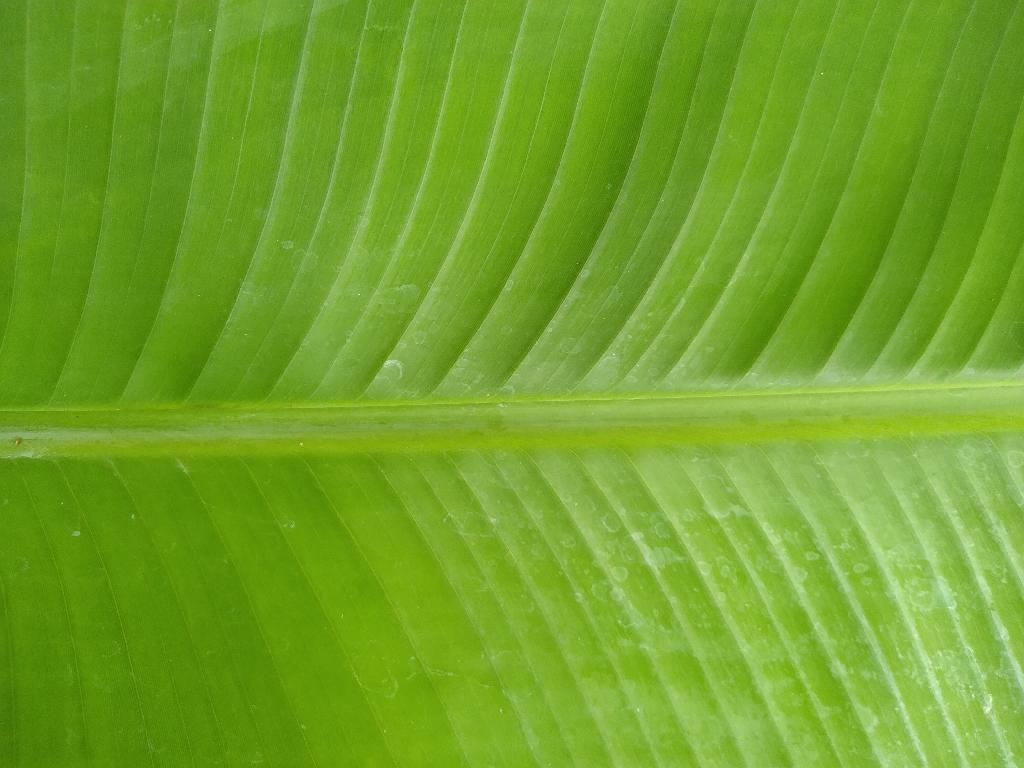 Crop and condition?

banana, healthy
